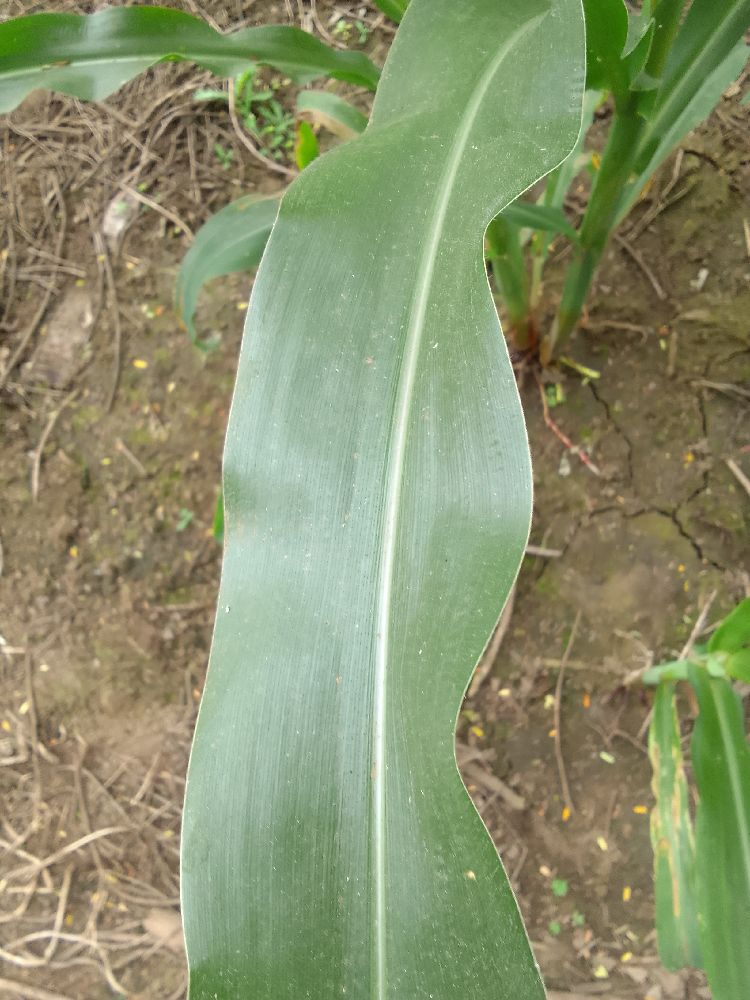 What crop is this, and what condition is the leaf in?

maize, healthy
